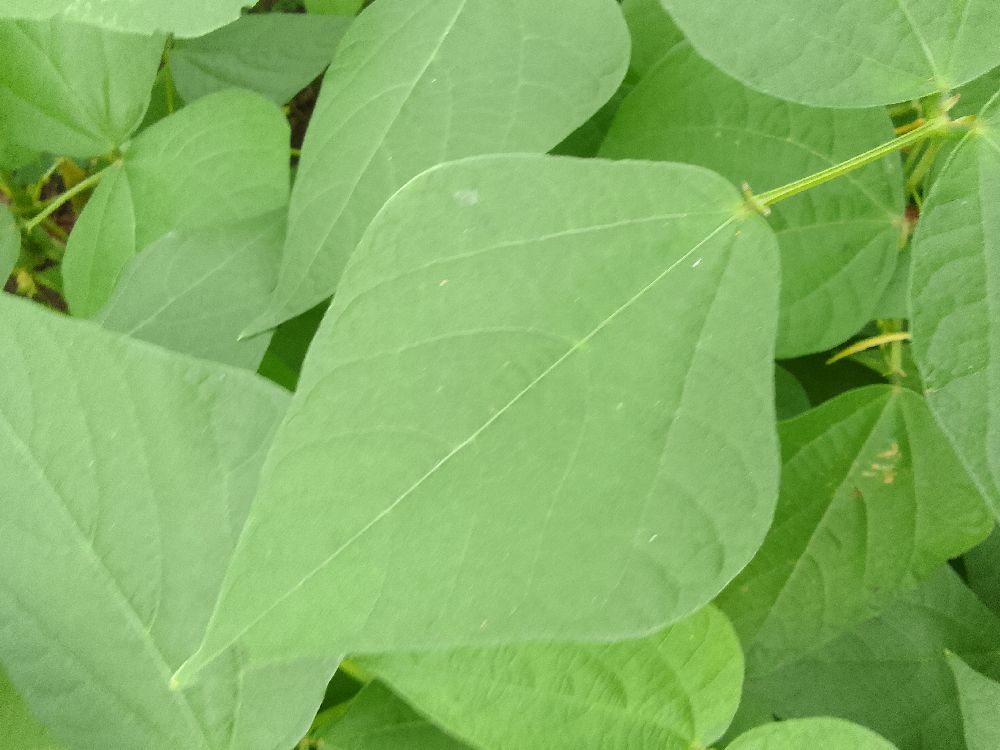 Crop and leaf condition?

common bean, healthy
